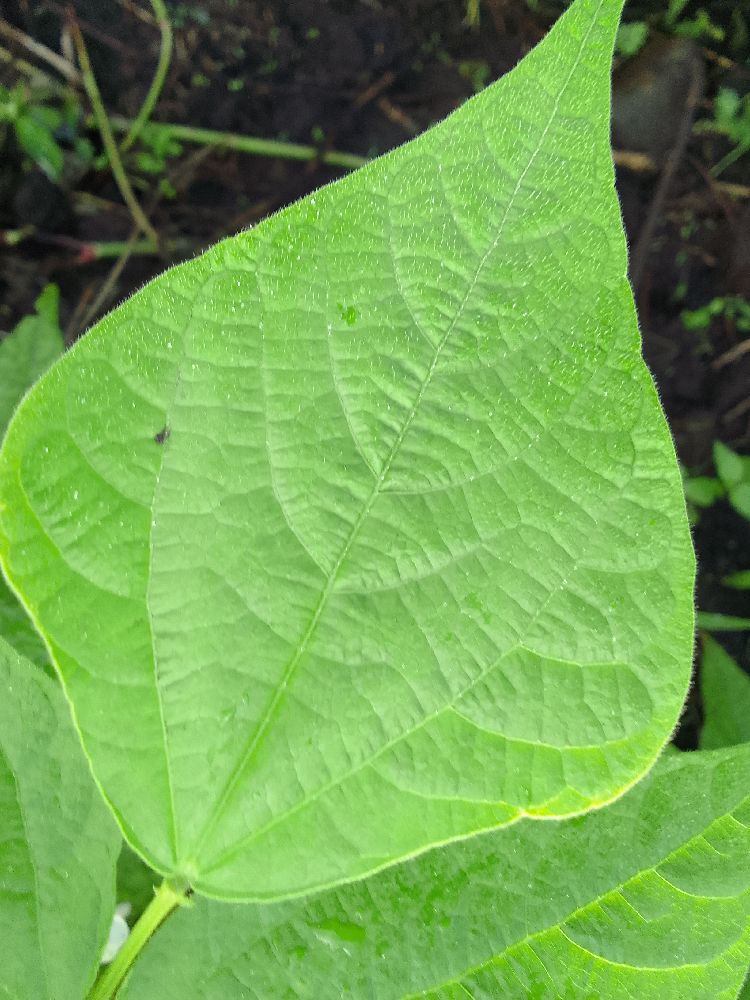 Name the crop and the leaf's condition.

common bean, healthy
